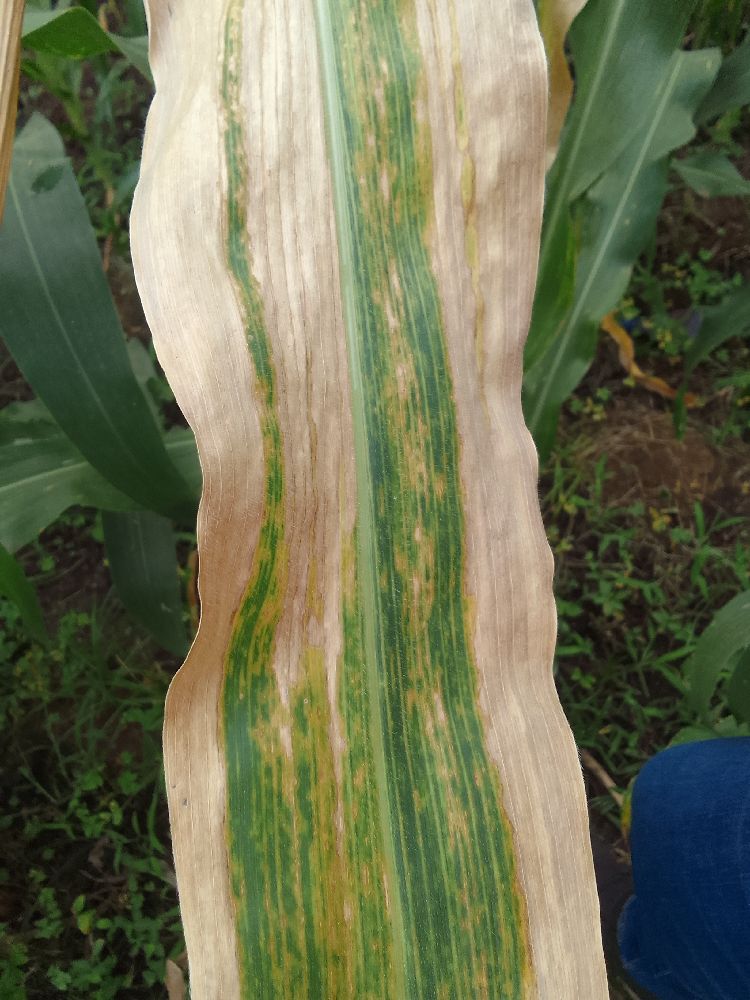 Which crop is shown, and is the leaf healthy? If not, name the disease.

maize, maize lethal necrosis
